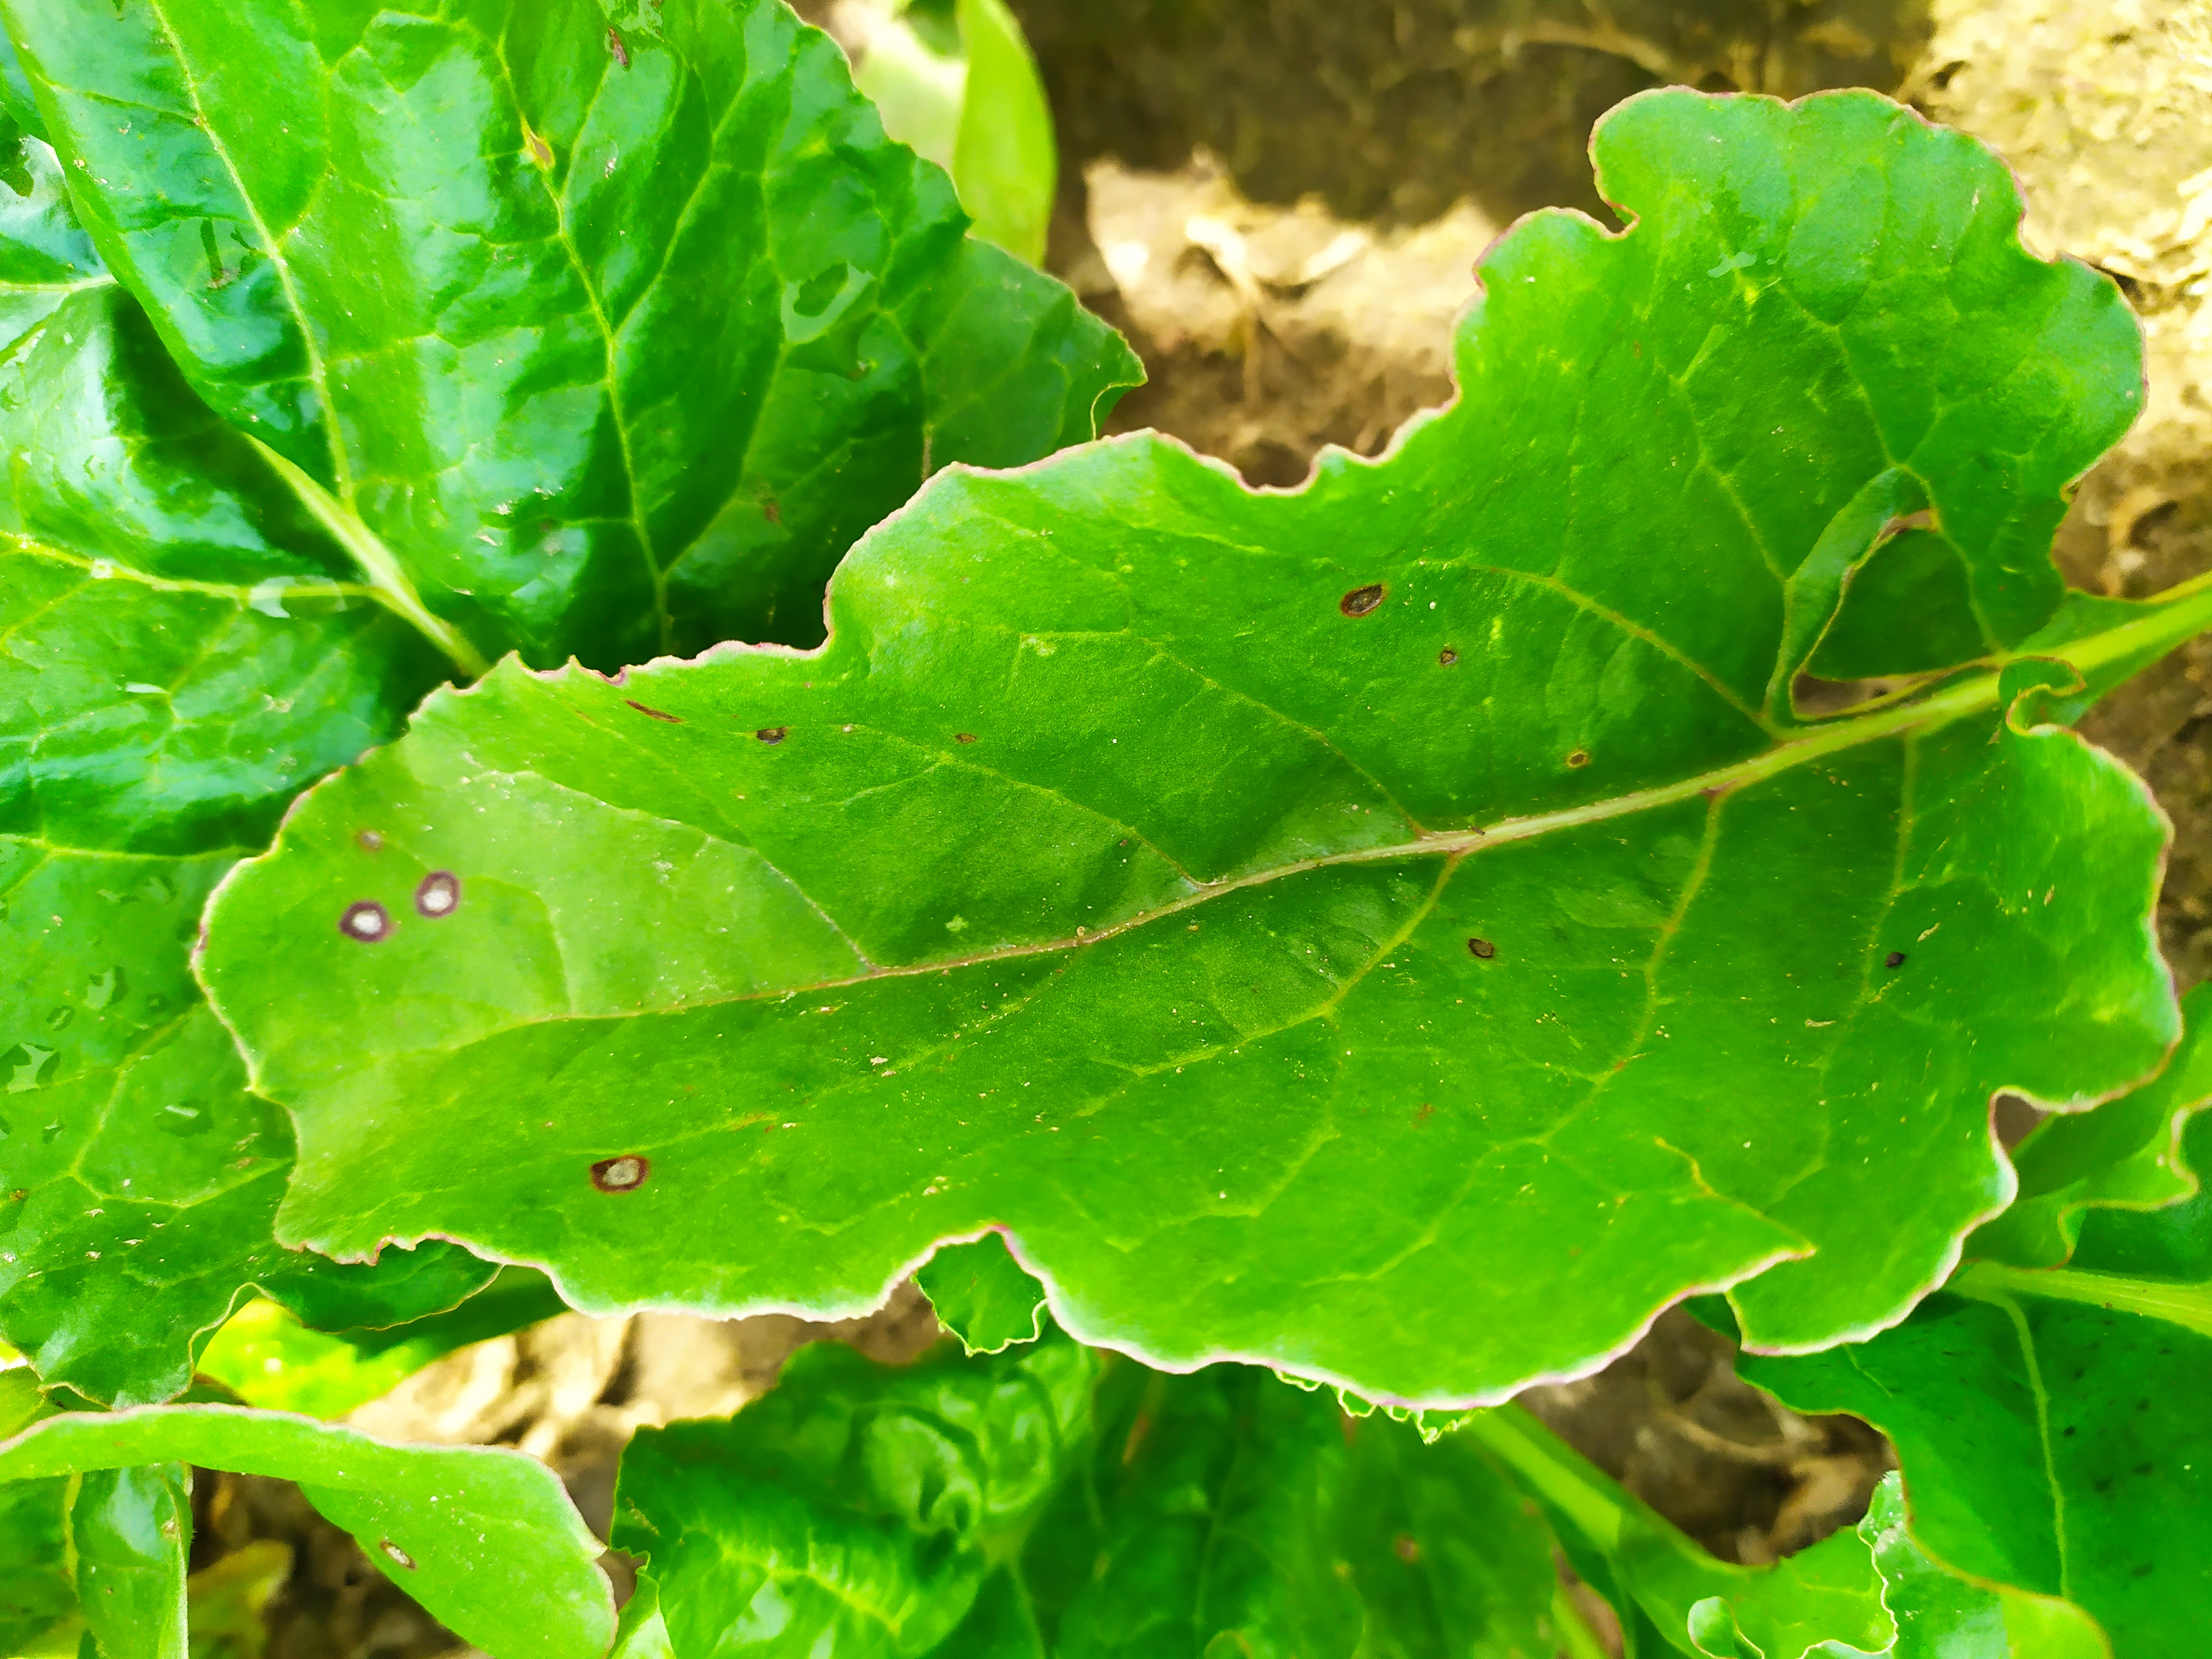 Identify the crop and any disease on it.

beet, cercospora
